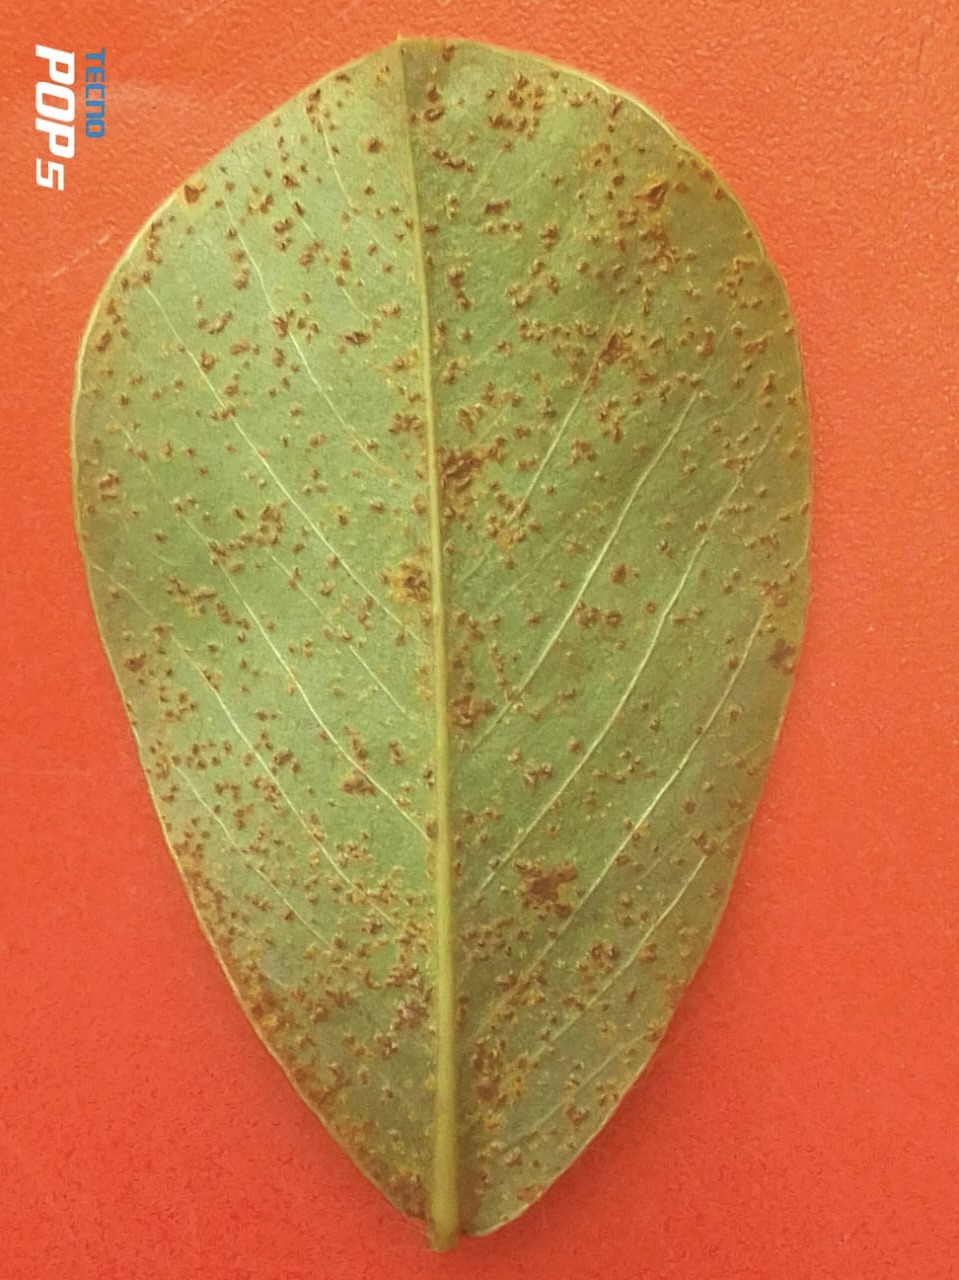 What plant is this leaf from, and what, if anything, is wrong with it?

peanut, puccinia arachidis
